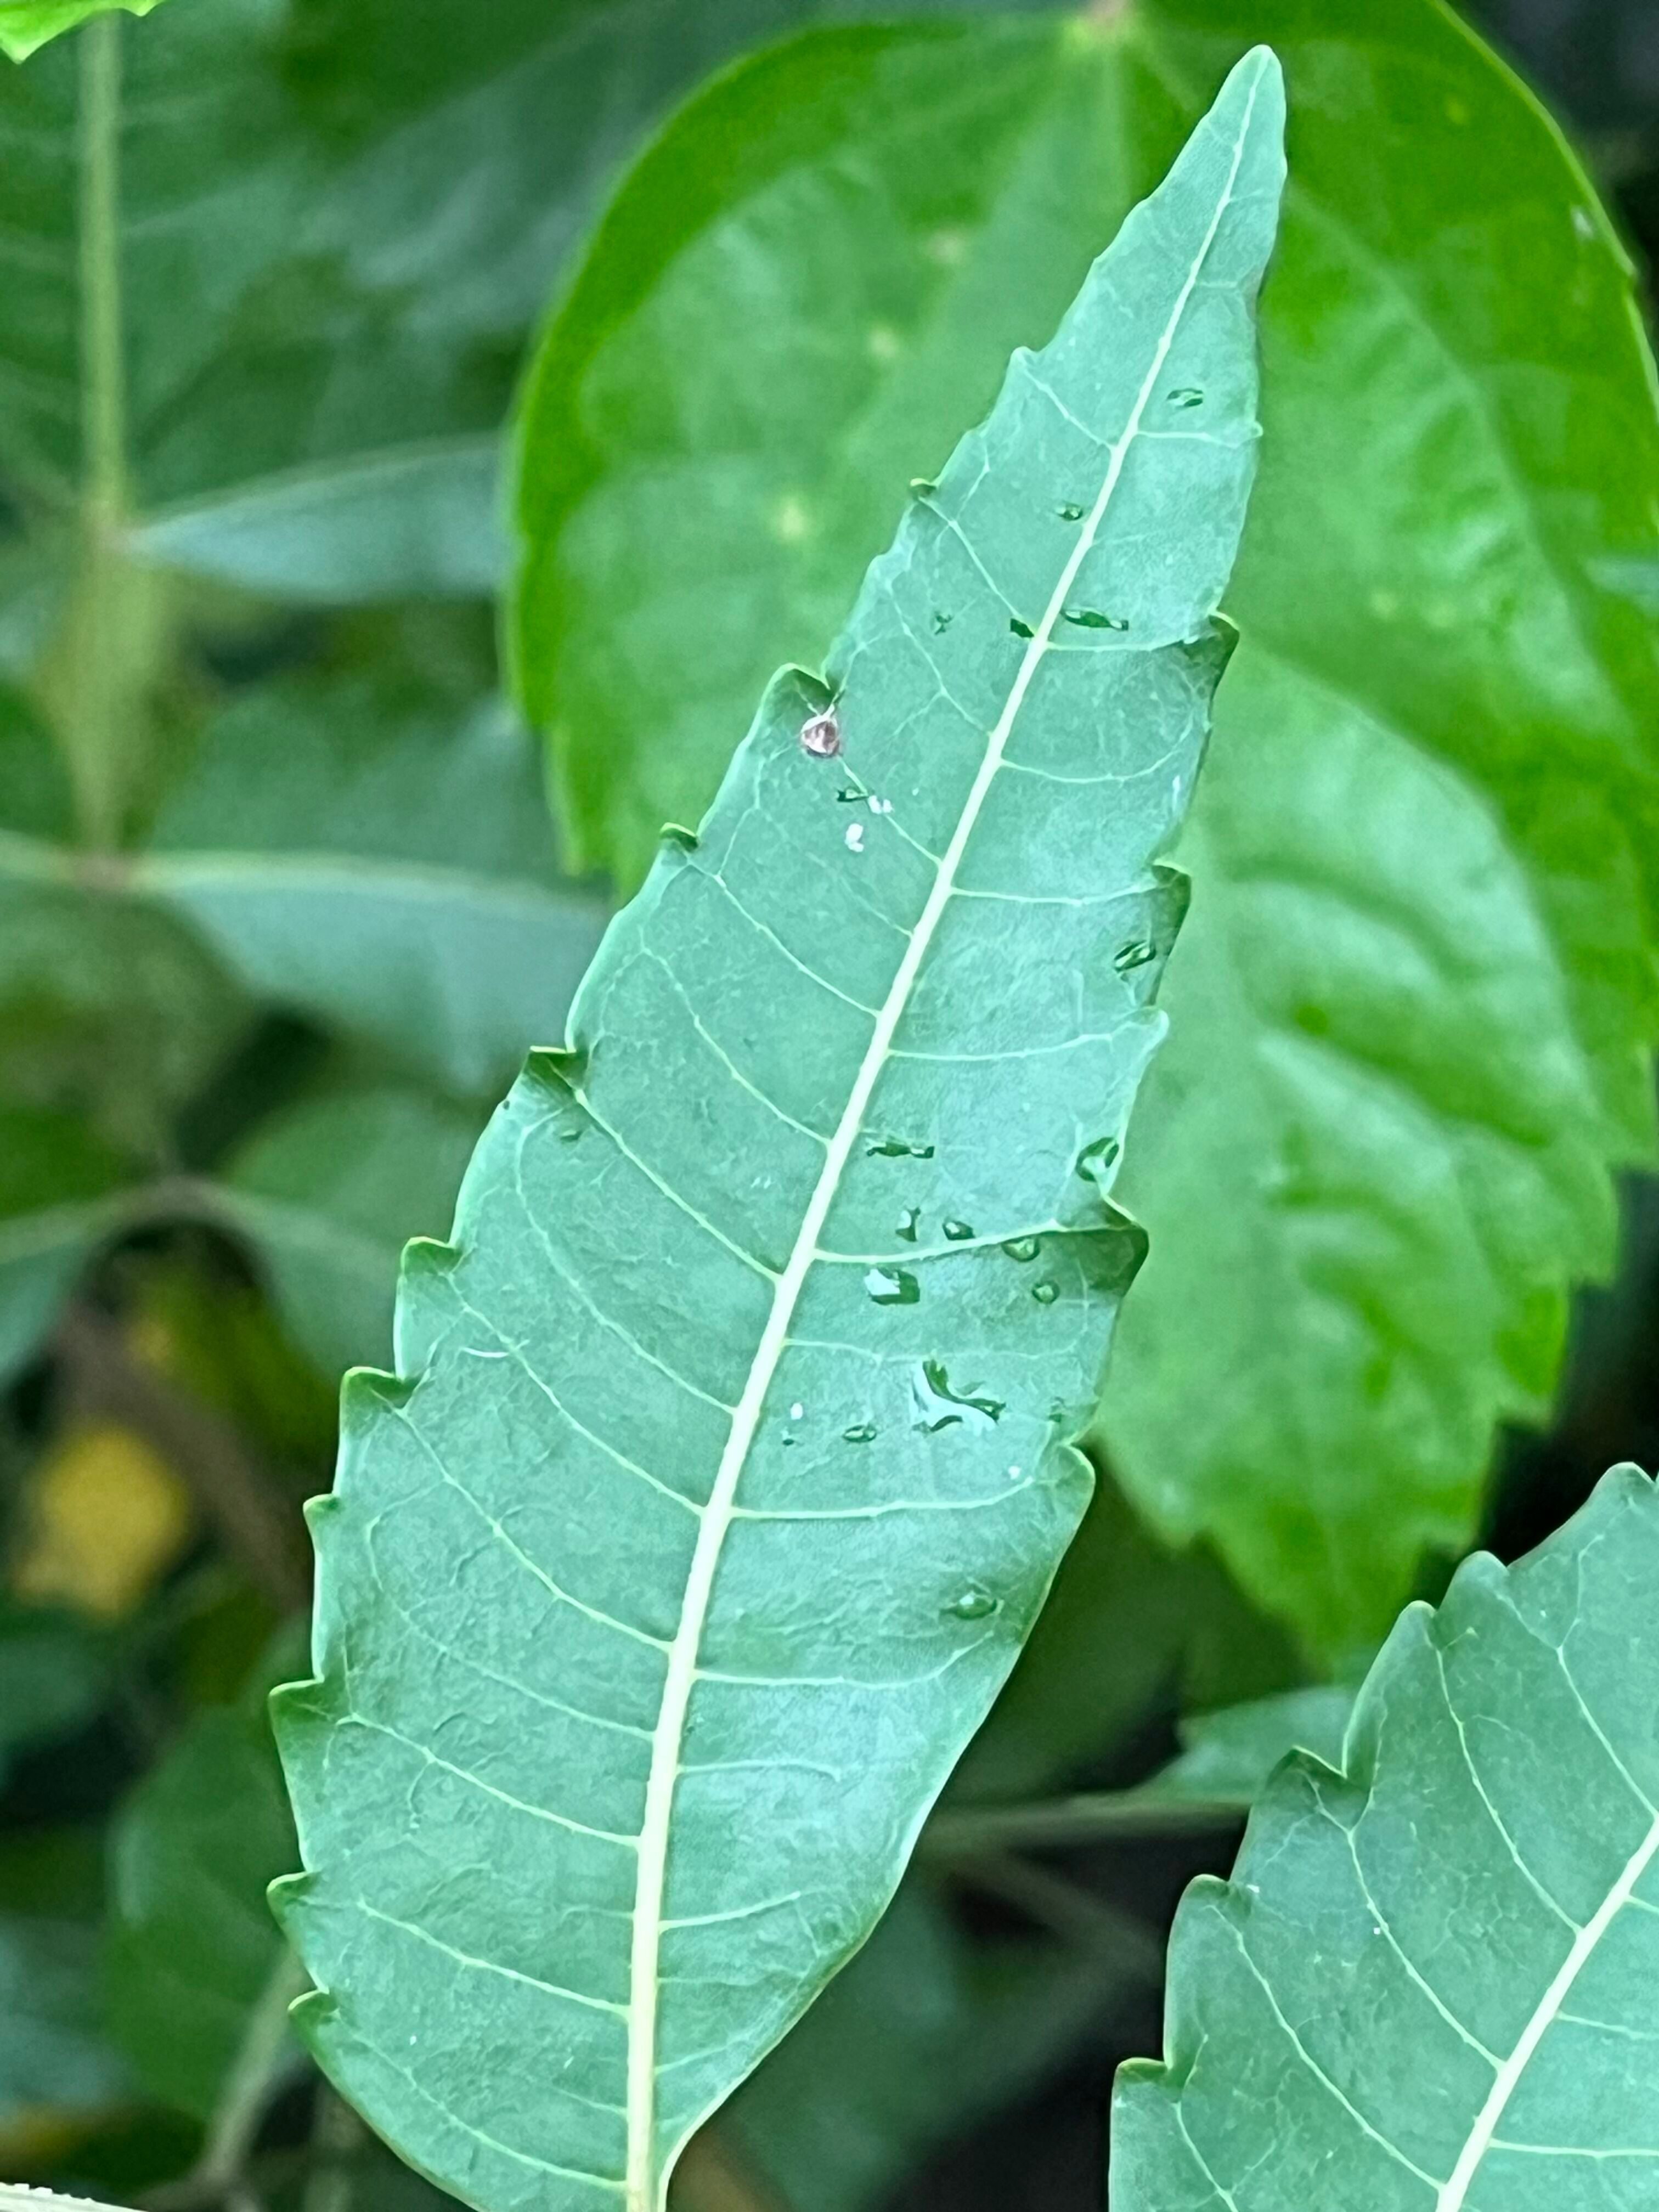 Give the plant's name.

neem
